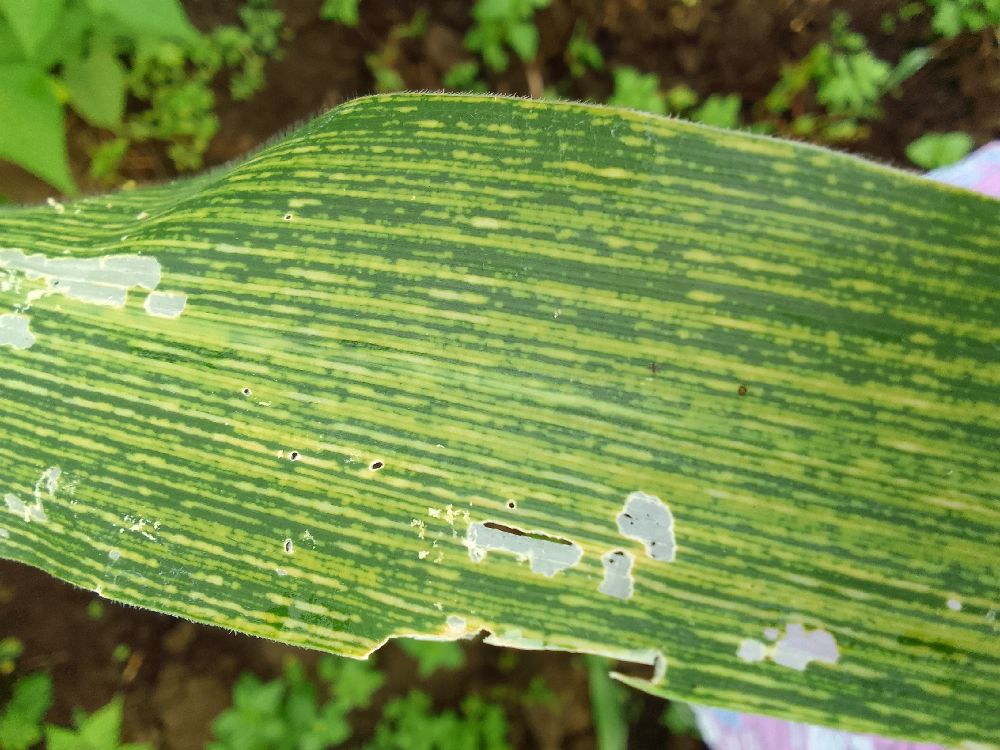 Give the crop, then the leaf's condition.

maize, maize streak virus
